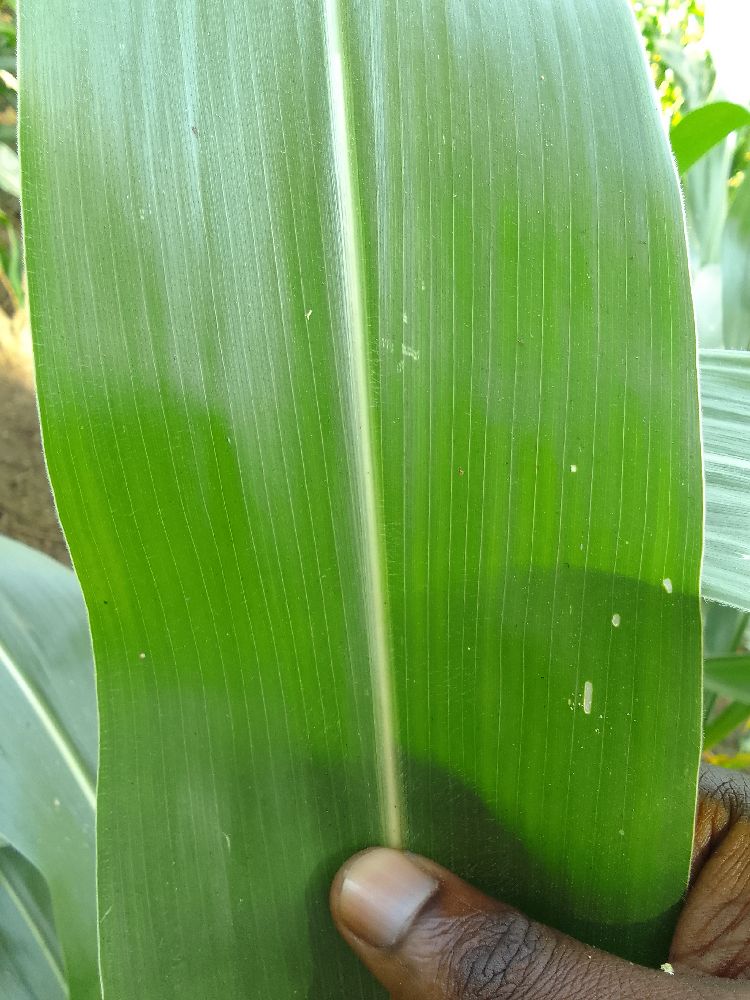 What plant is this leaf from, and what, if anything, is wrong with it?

maize, healthy
